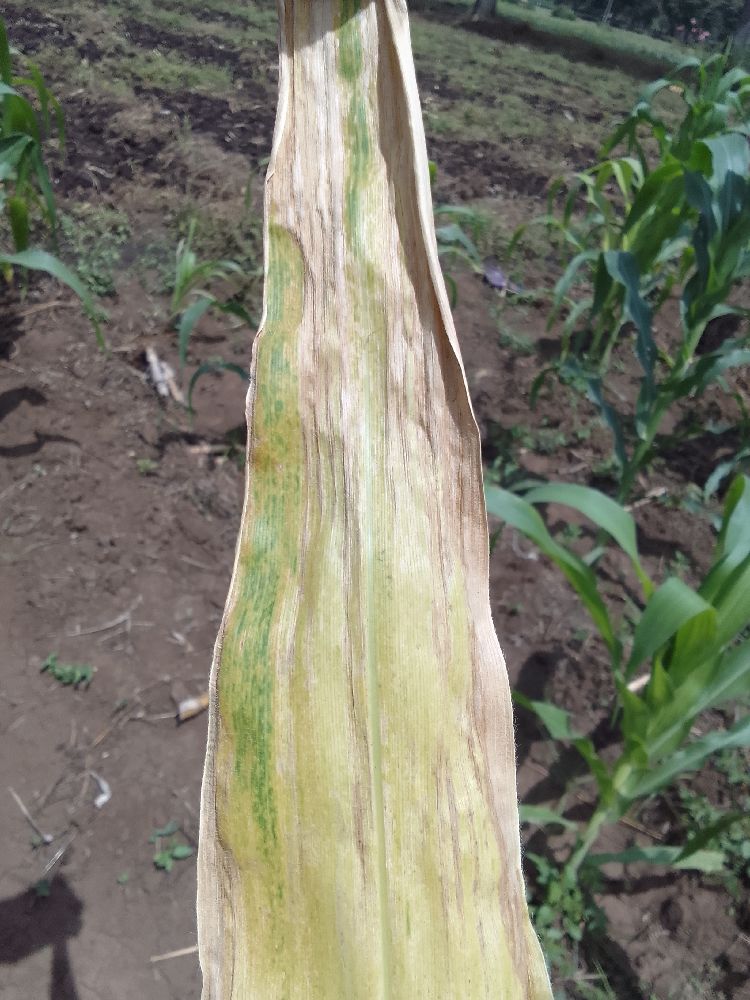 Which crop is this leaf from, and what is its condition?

maize, maize lethal necrosis
